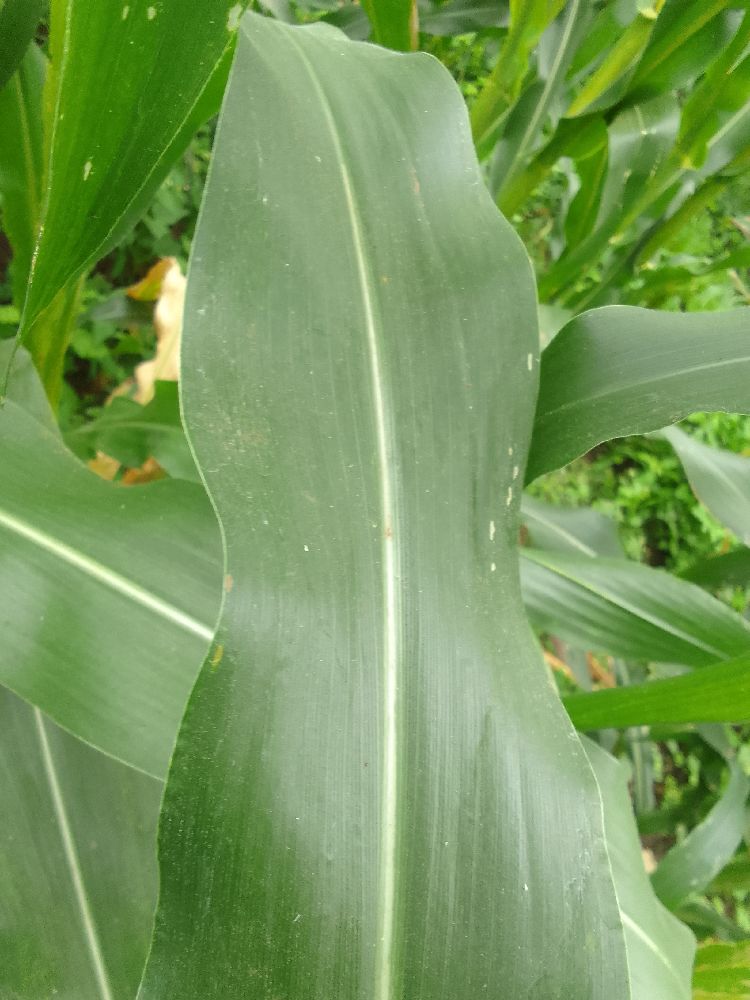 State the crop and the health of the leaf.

maize, healthy
